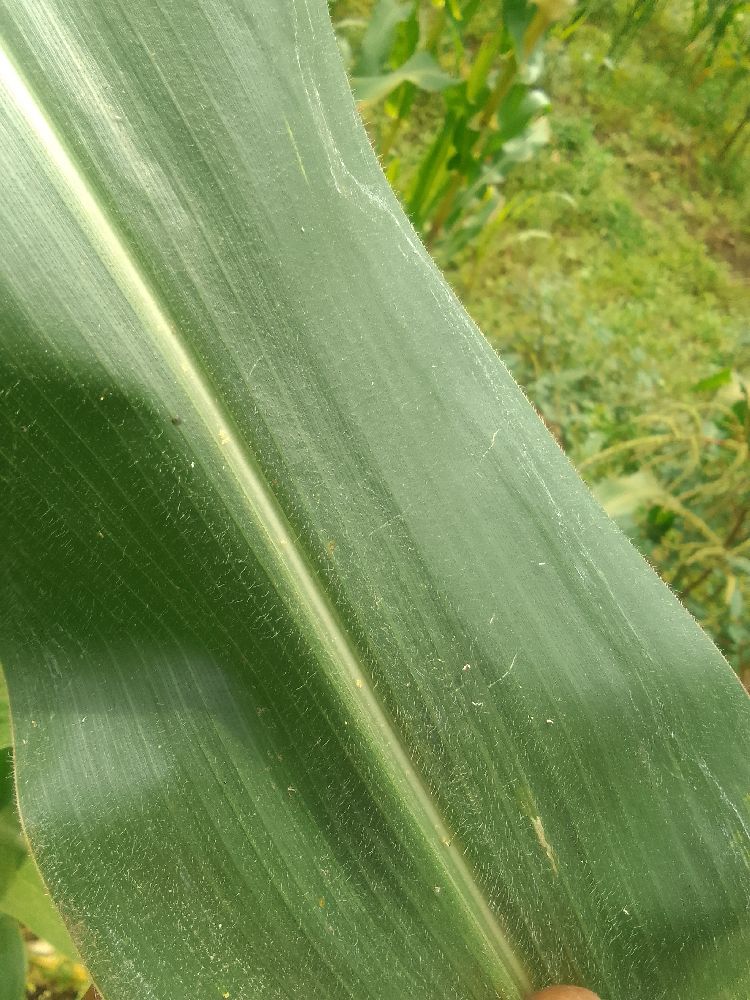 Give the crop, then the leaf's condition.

maize, healthy
